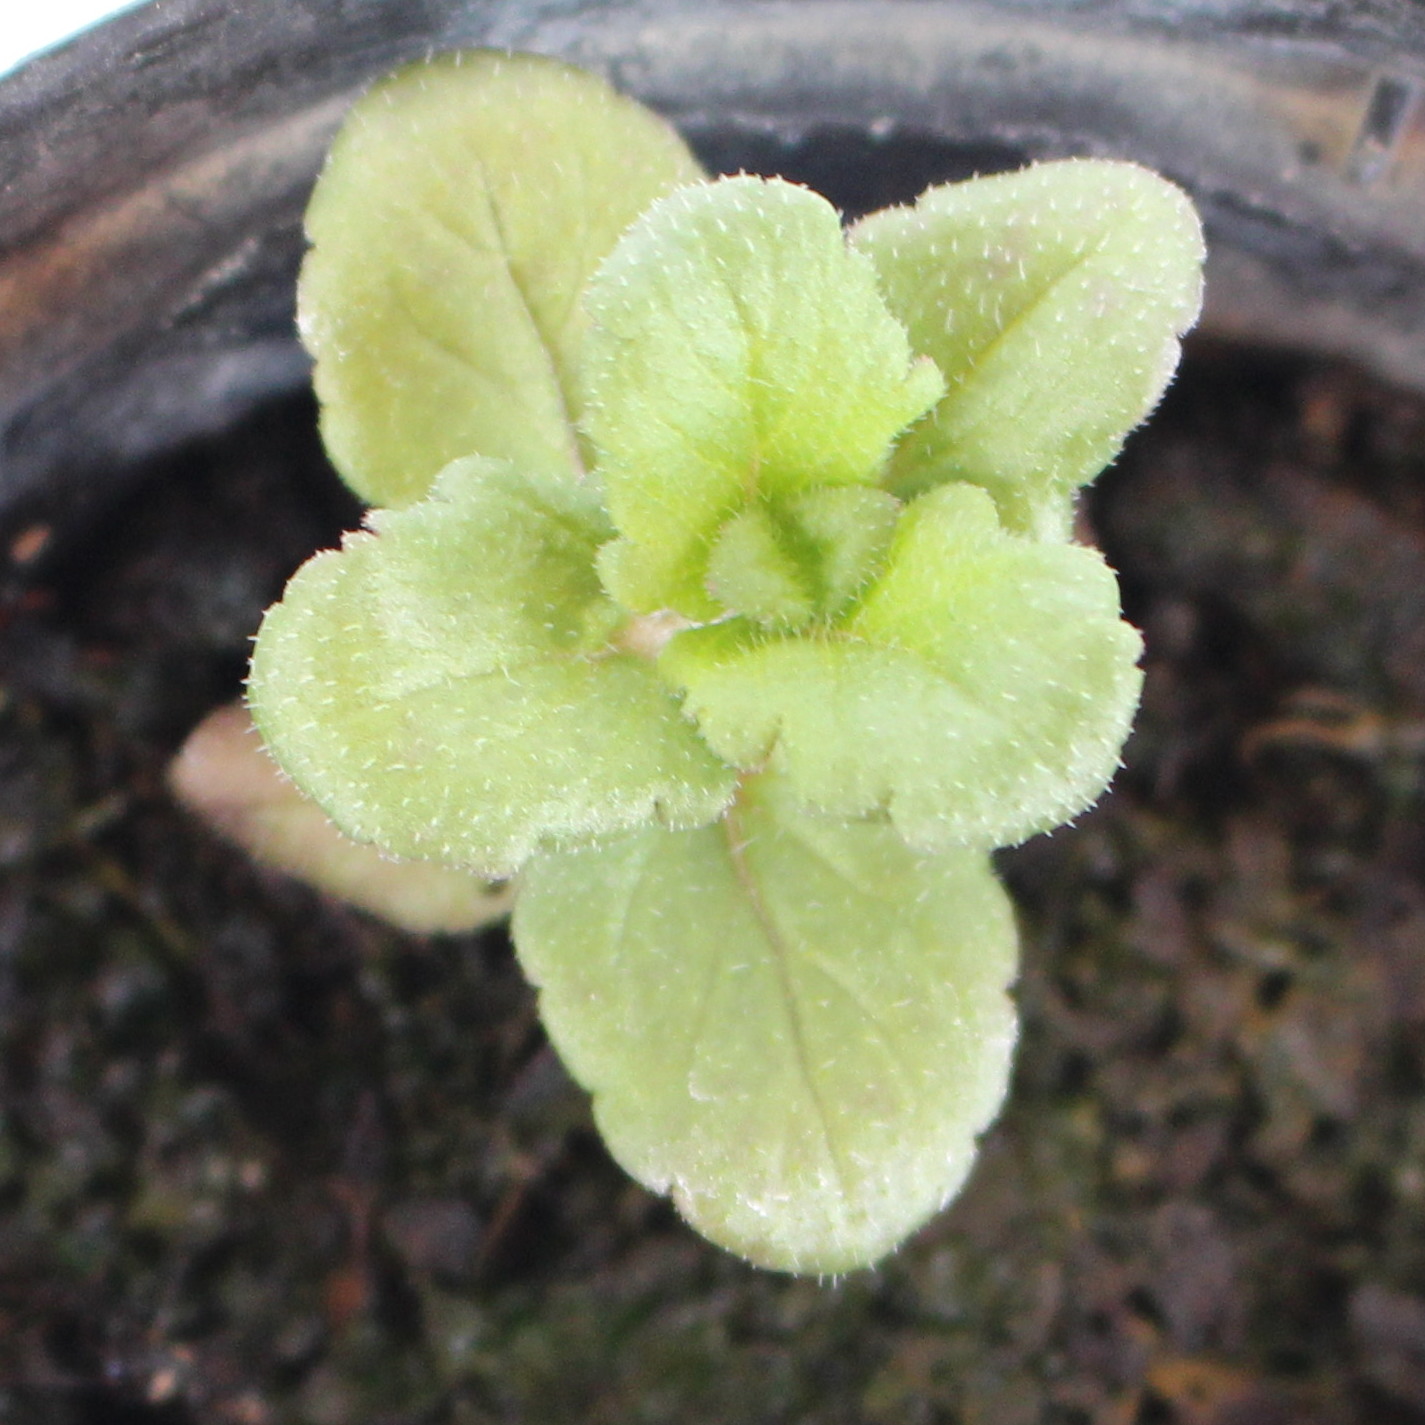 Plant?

Veronica persica
